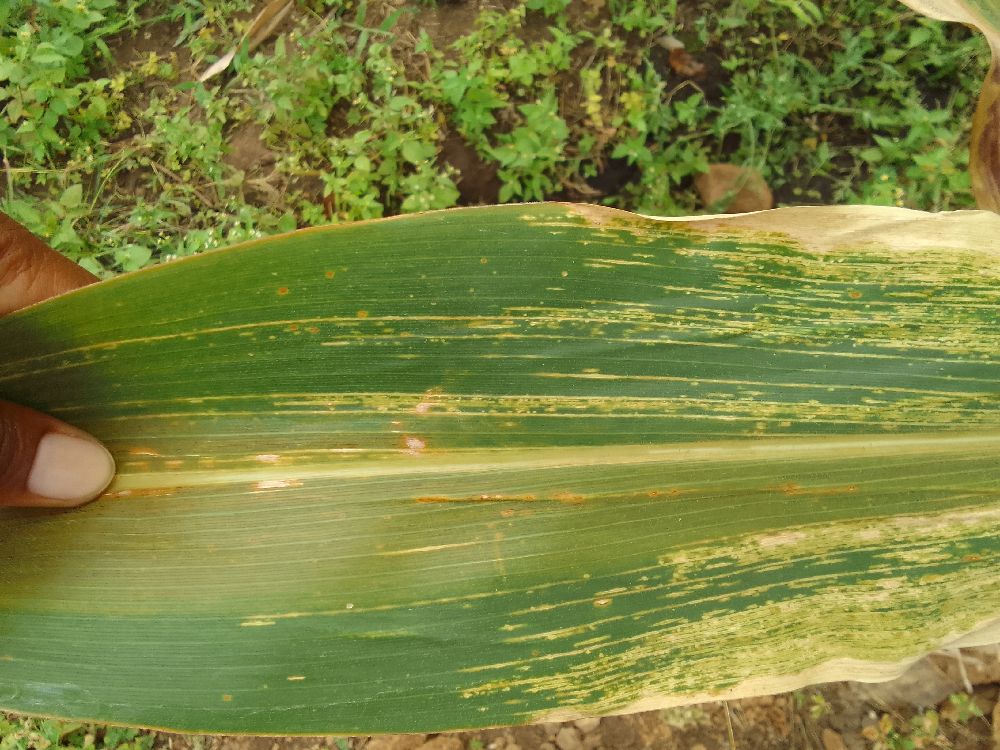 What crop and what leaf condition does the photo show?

maize, maize lethal necrosis
